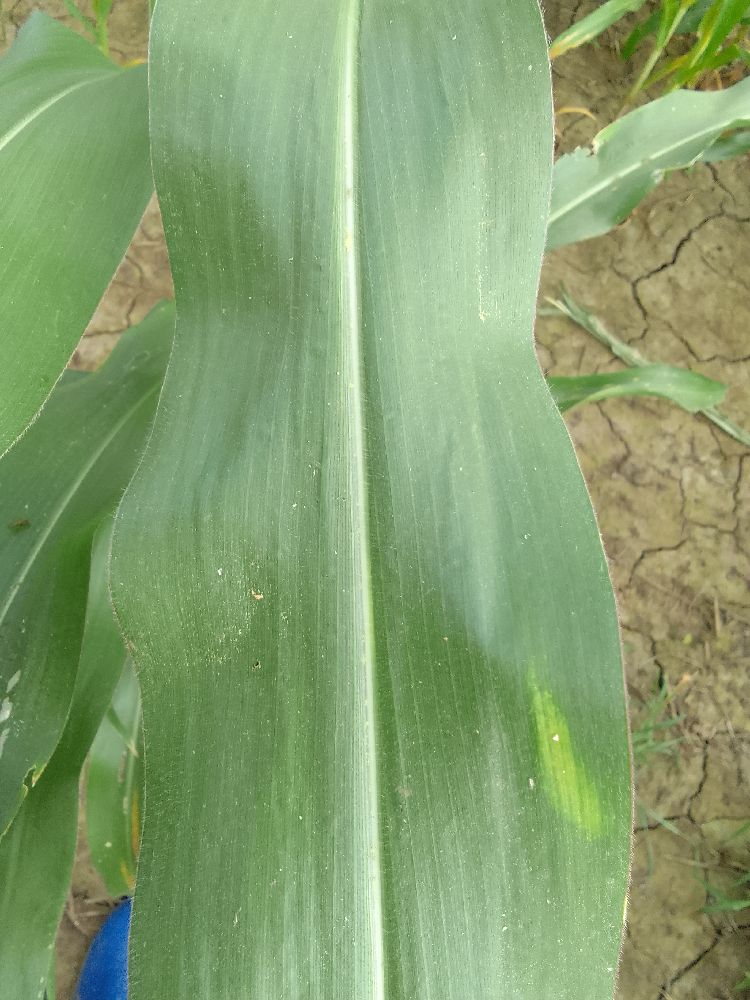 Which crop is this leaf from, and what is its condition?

maize, healthy
